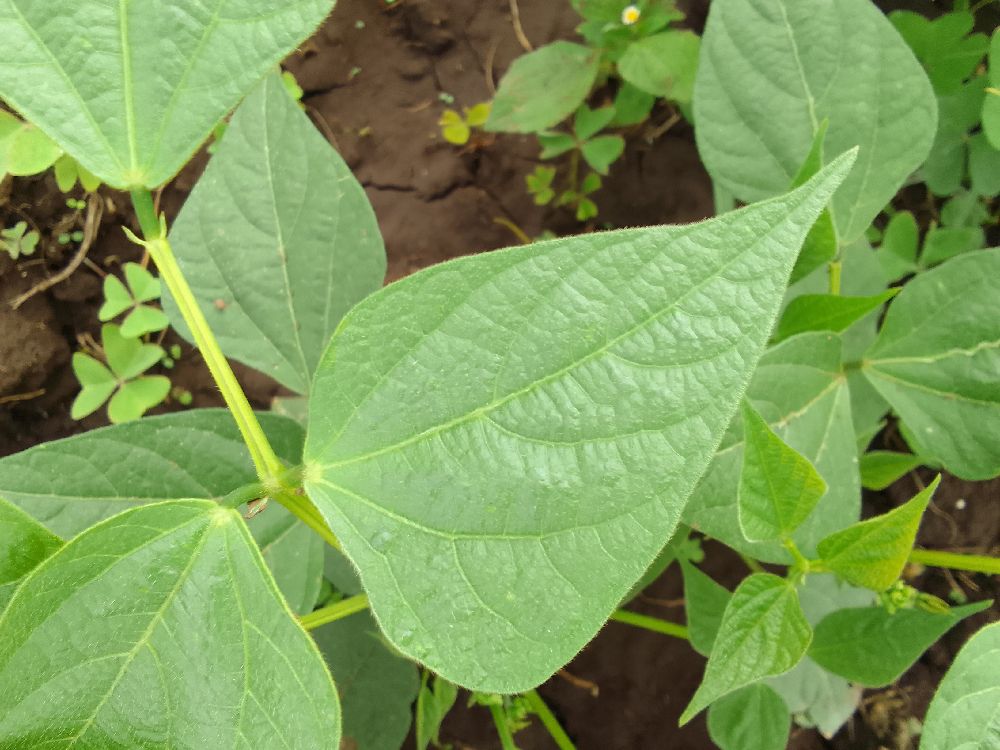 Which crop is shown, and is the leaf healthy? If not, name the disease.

common bean, healthy
